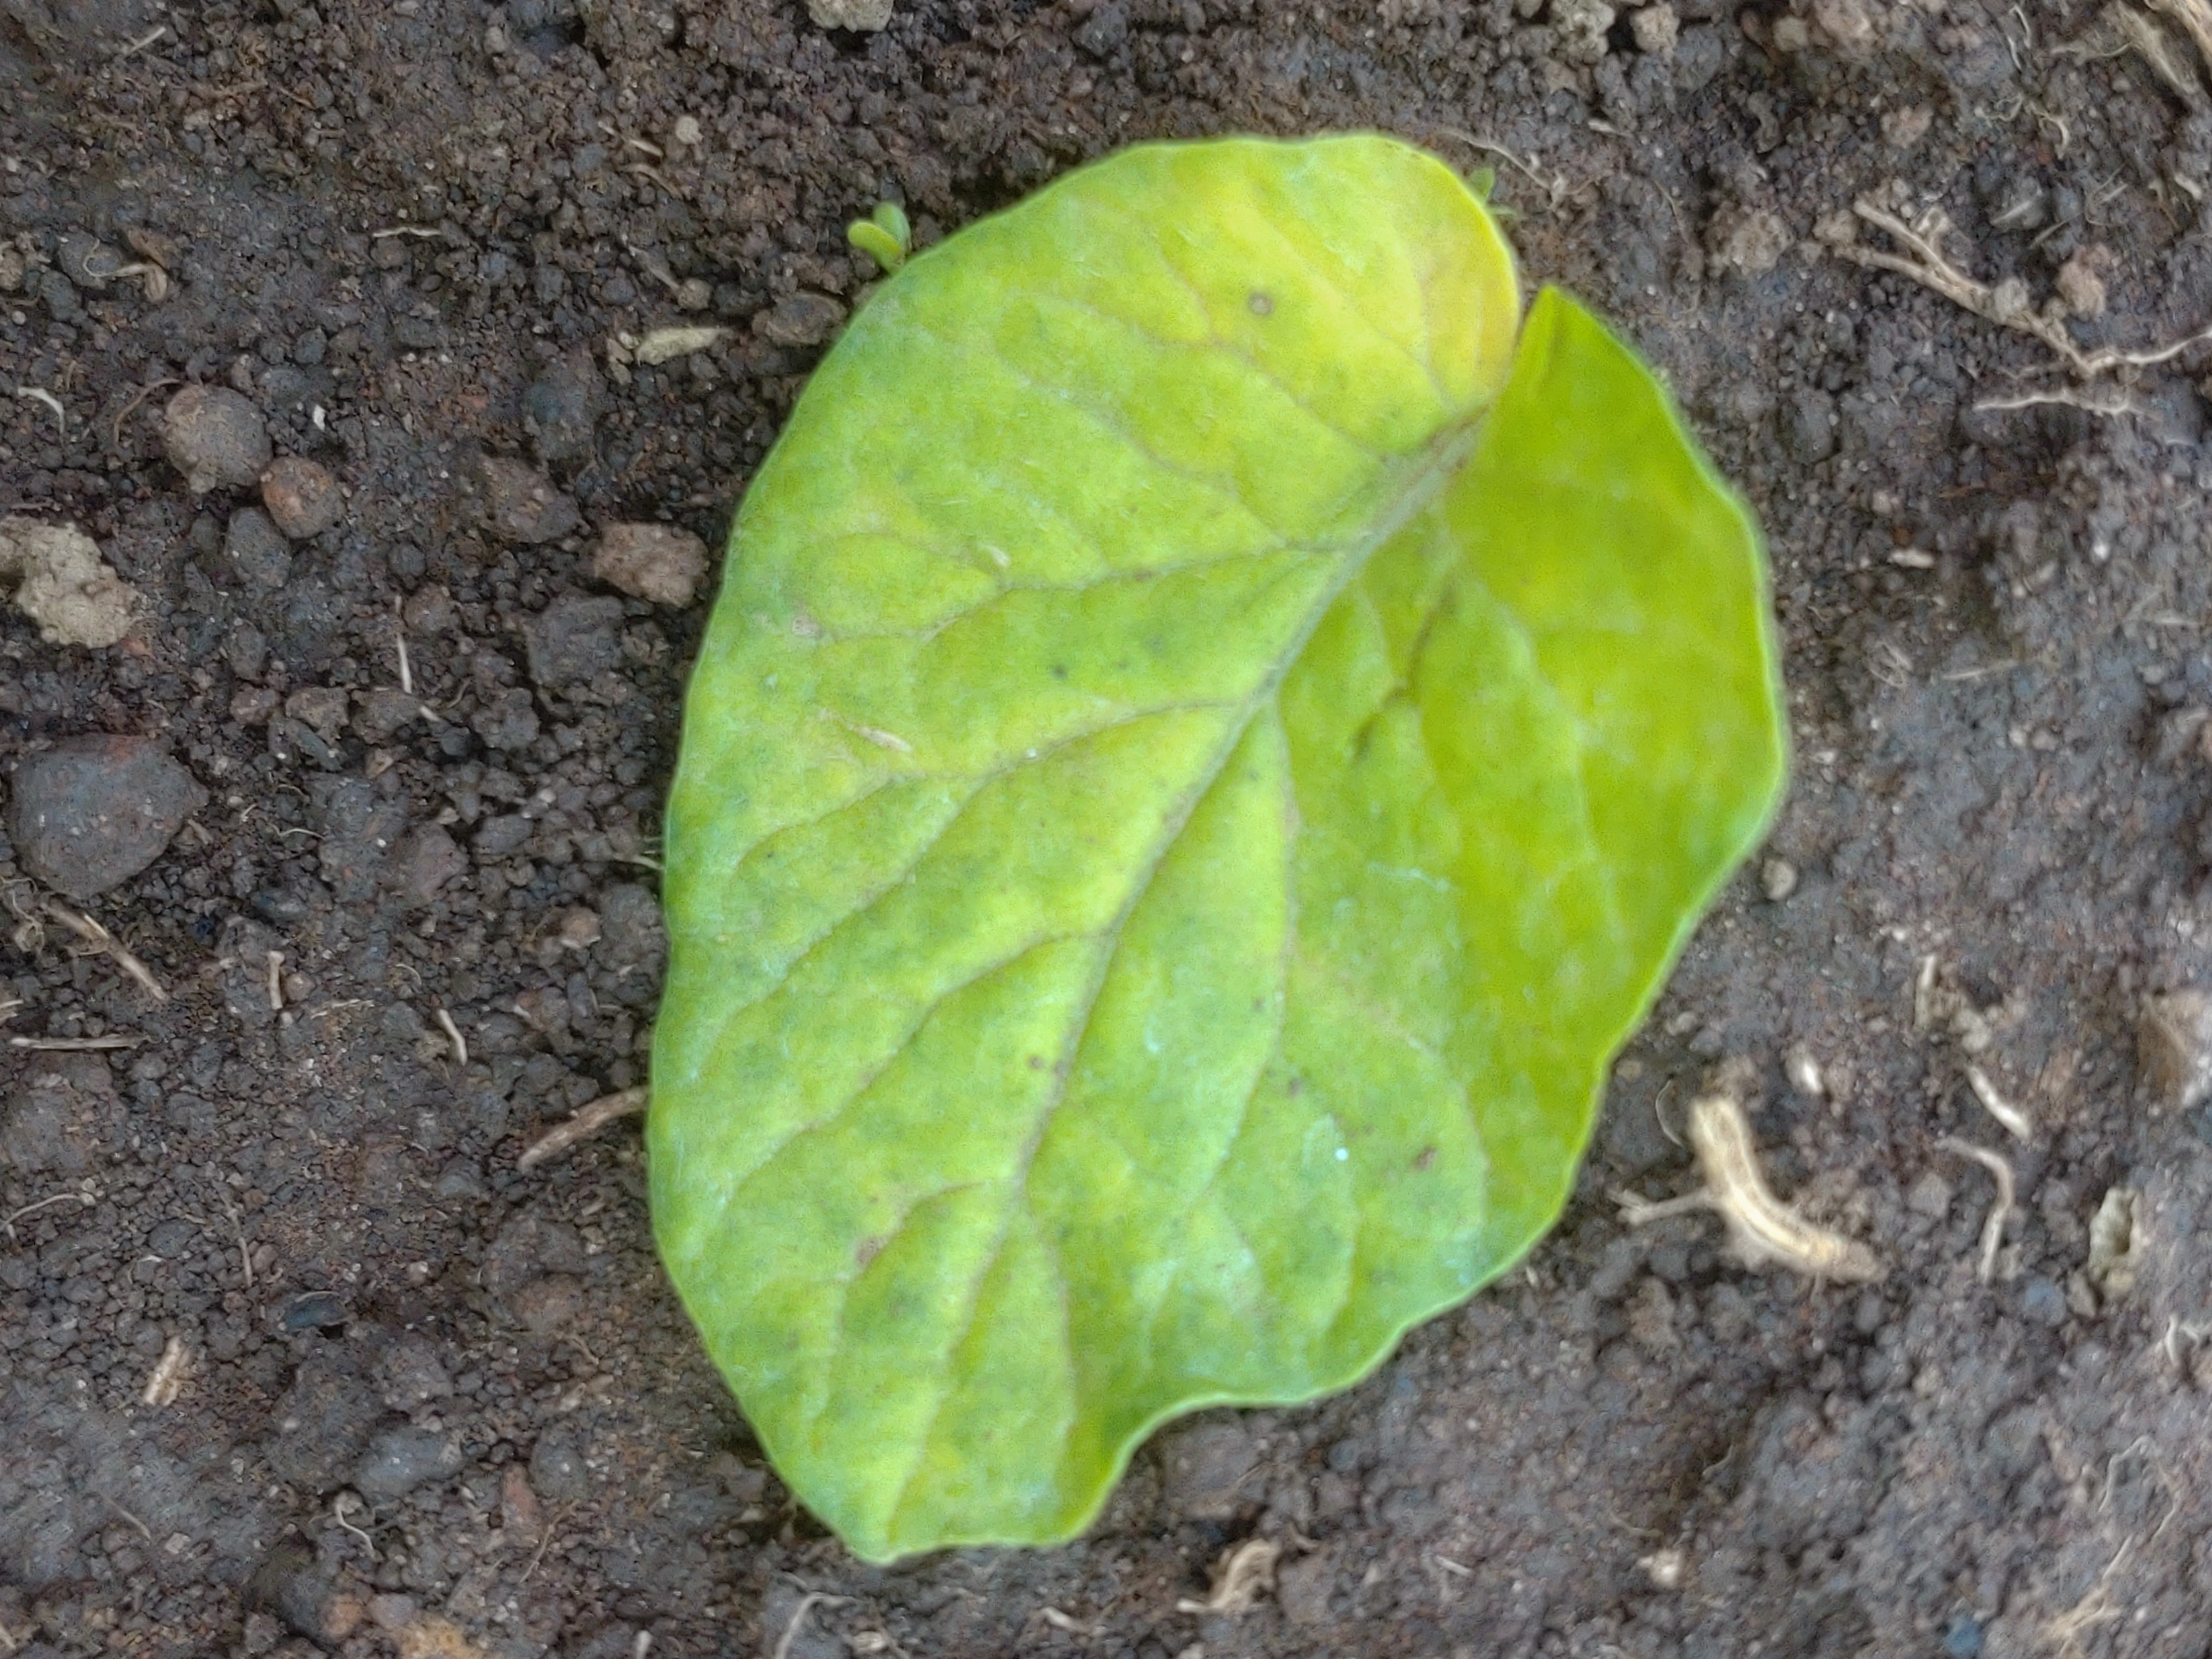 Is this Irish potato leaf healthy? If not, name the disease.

late blight
